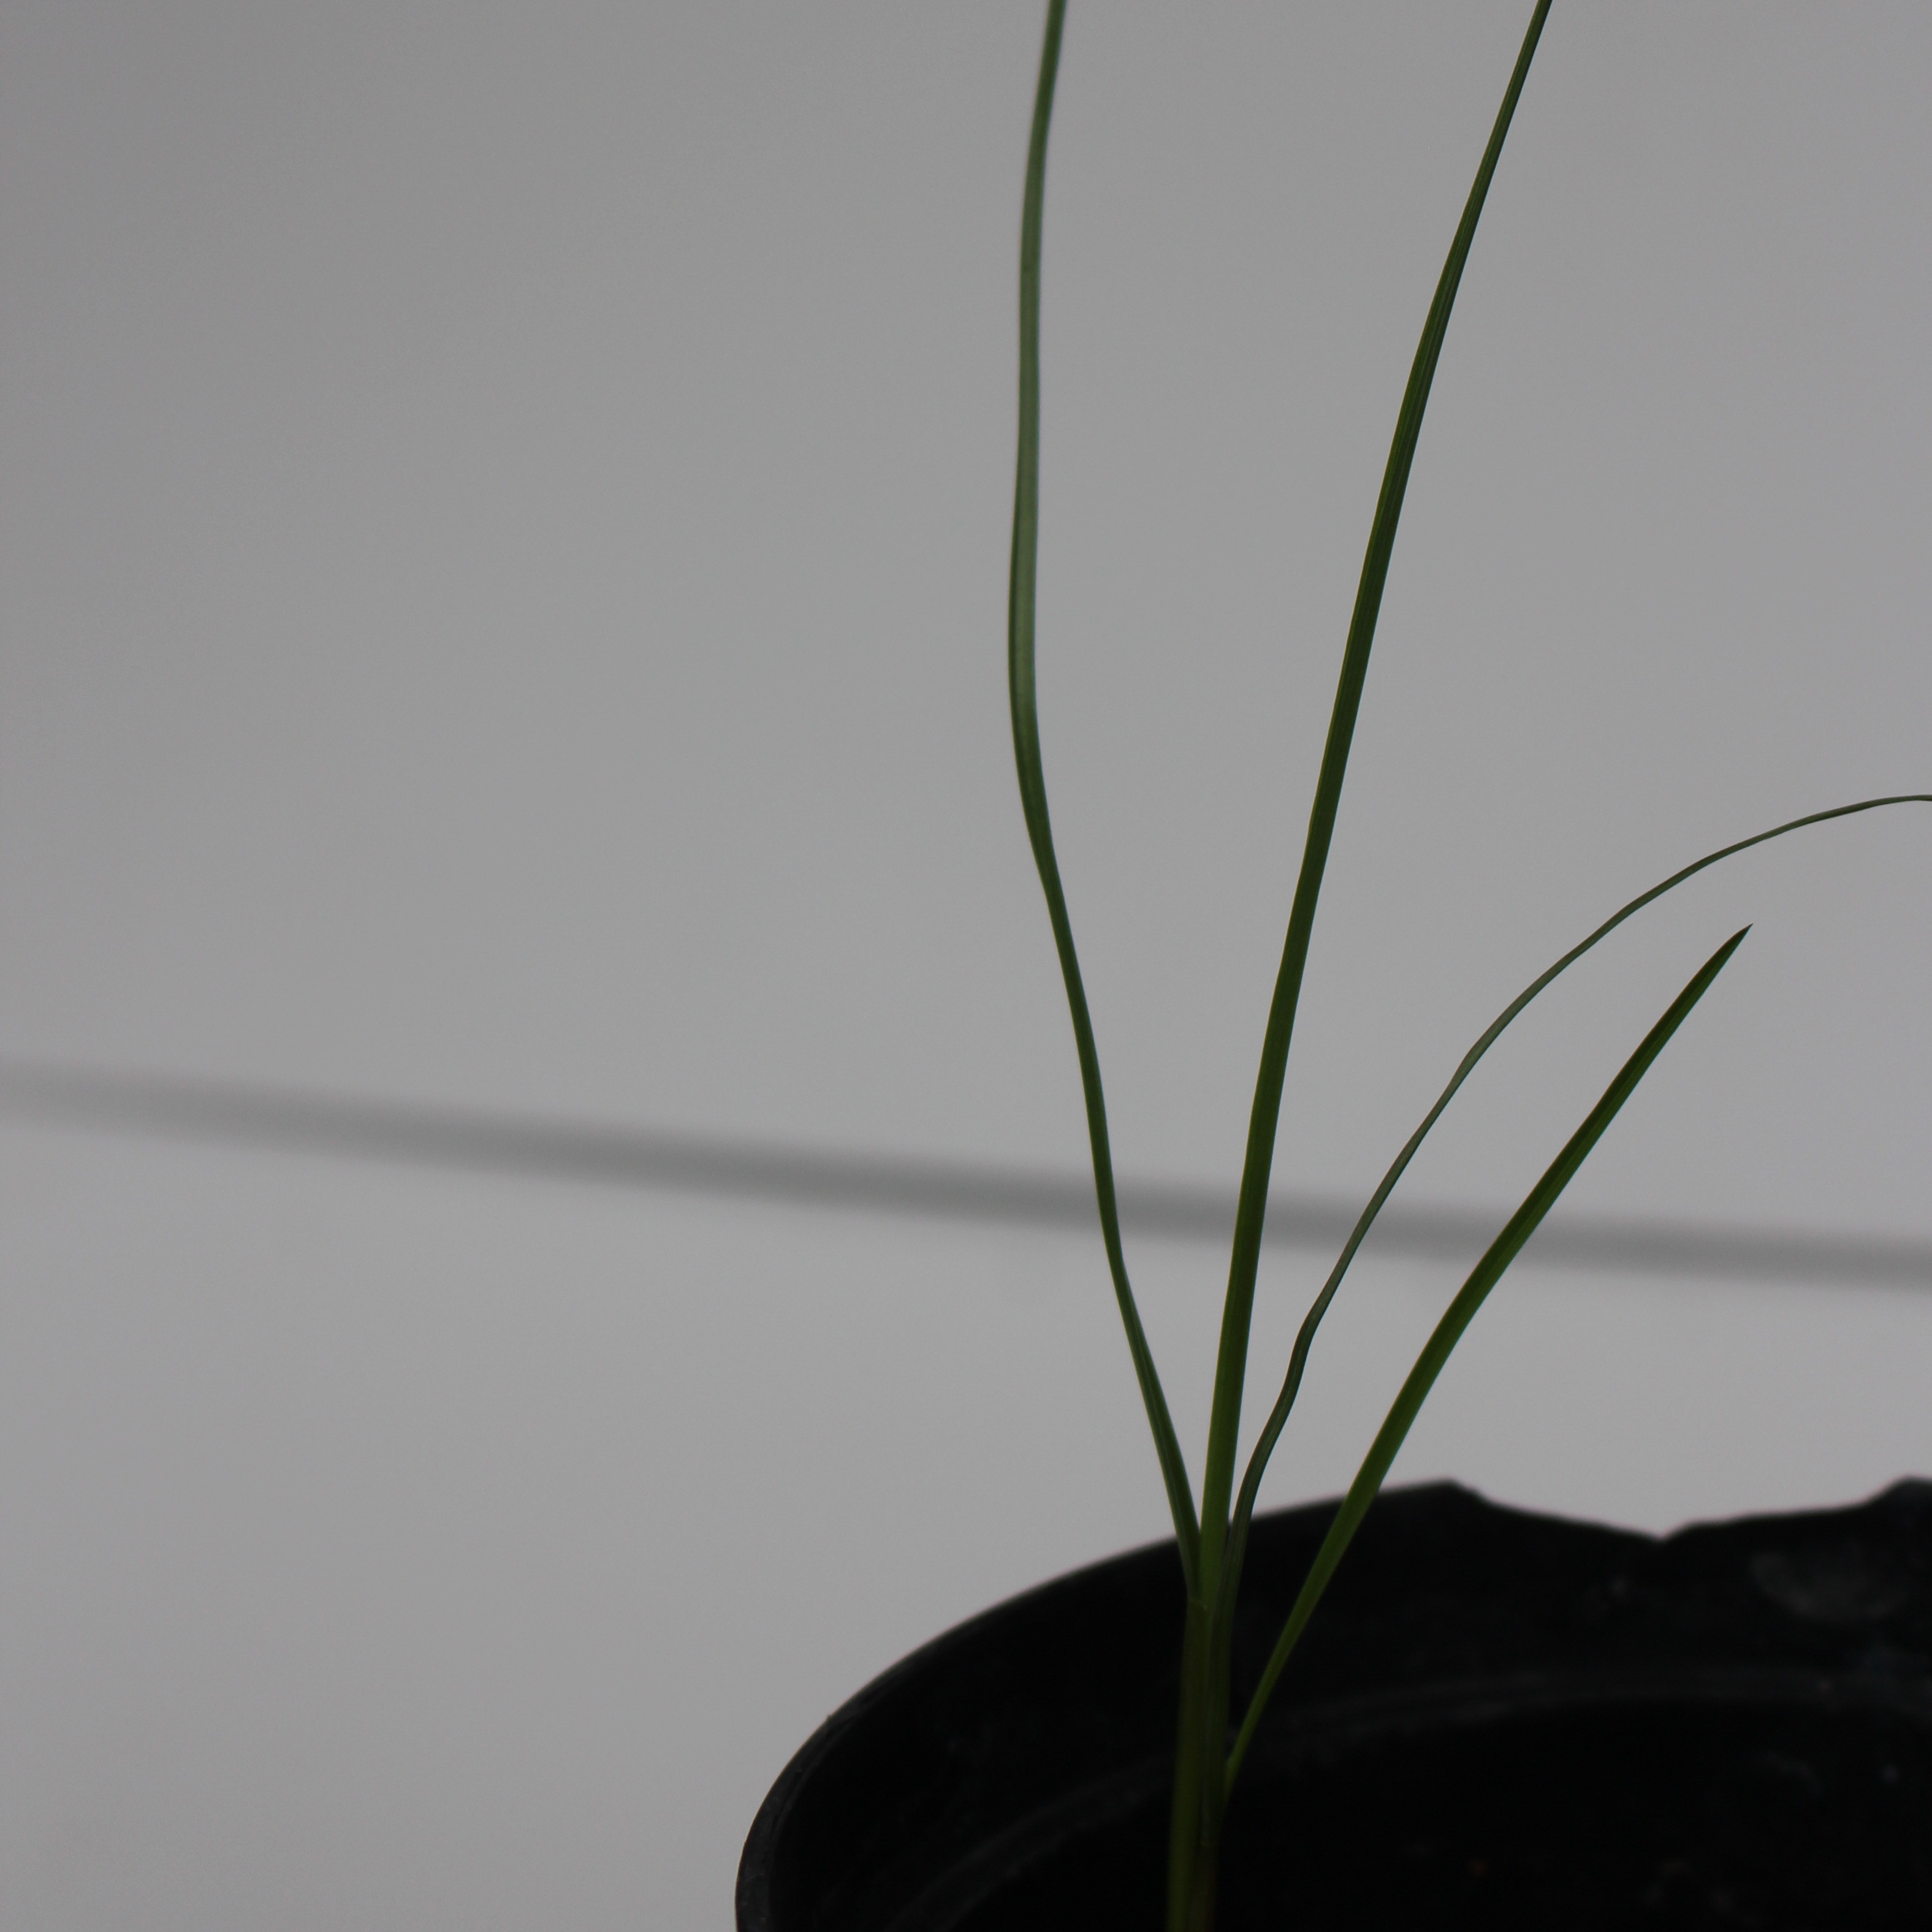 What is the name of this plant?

Lolium multiflorum
